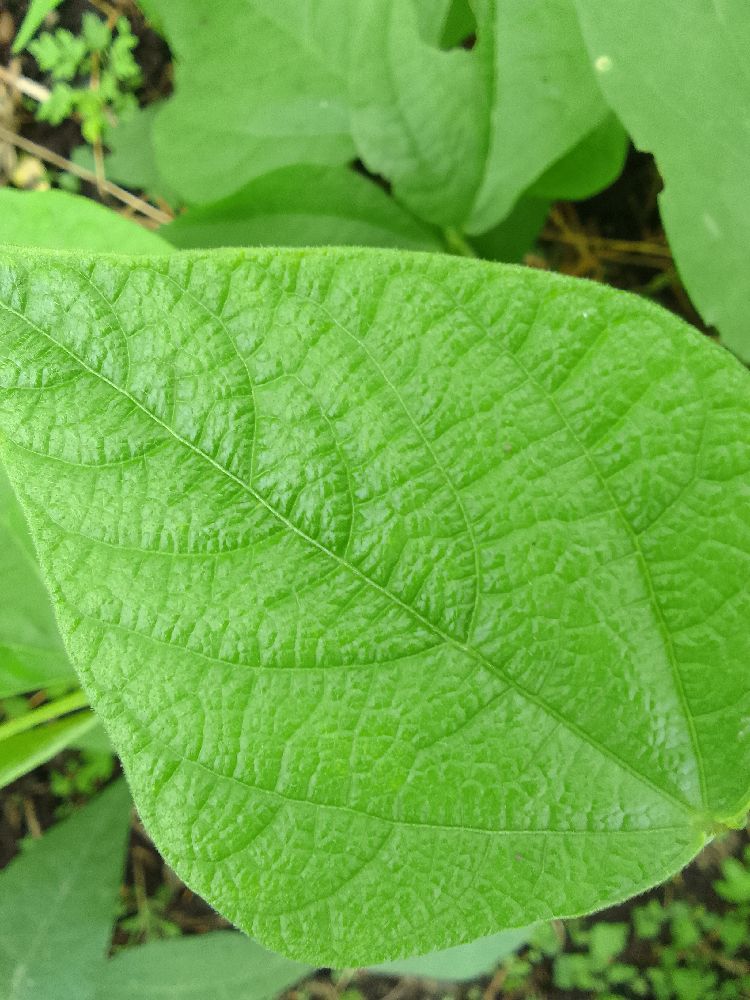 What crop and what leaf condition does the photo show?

common bean, healthy
